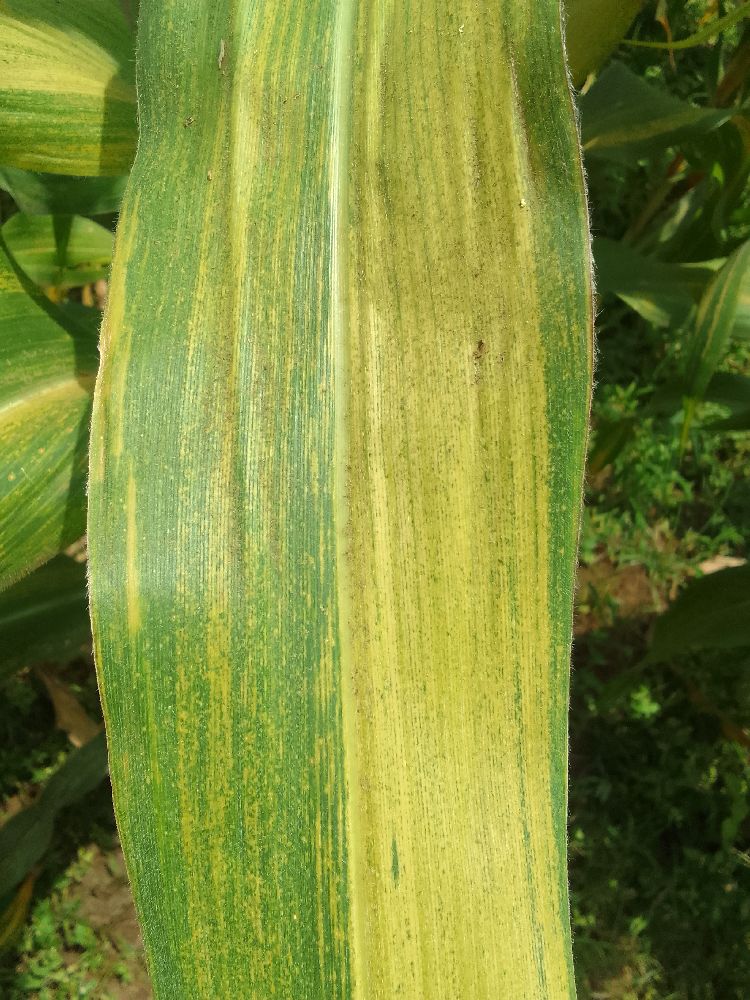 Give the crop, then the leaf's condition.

maize, maize lethal necrosis
